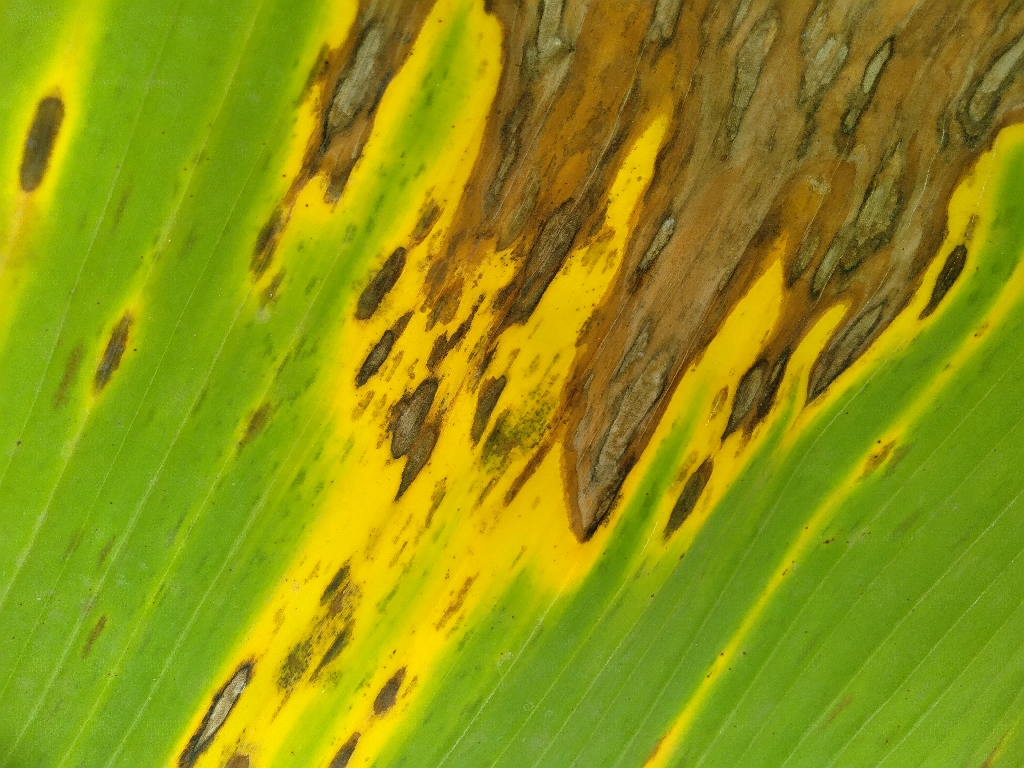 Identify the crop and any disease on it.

banana, black sigatoka
